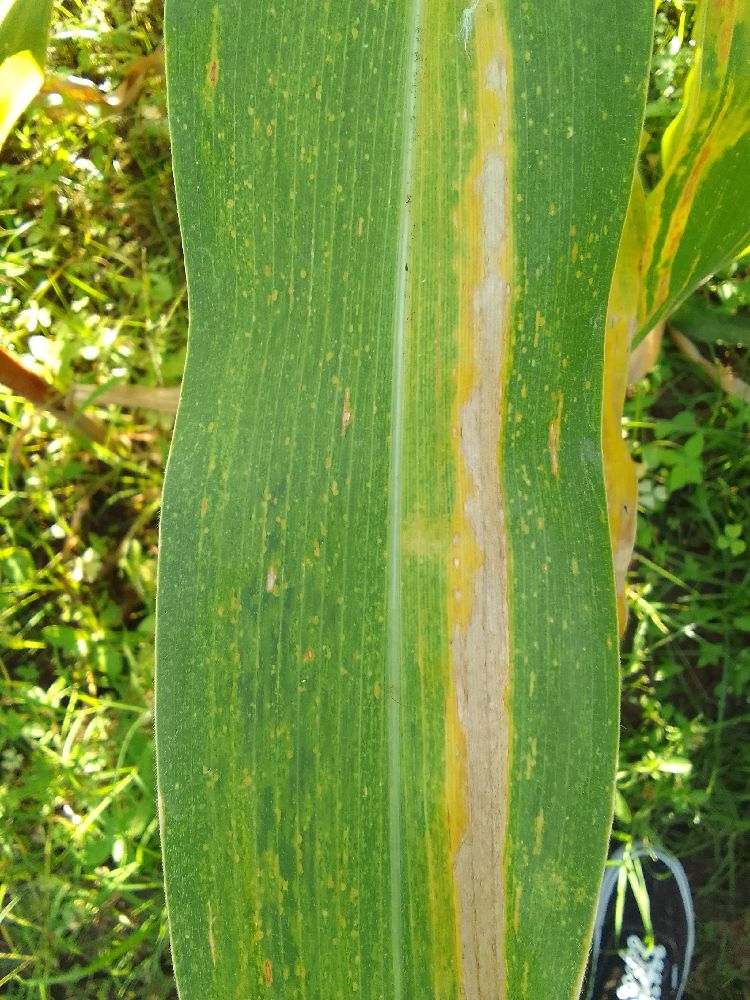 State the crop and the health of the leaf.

maize, maize lethal necrosis
